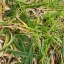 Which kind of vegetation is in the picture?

grass
